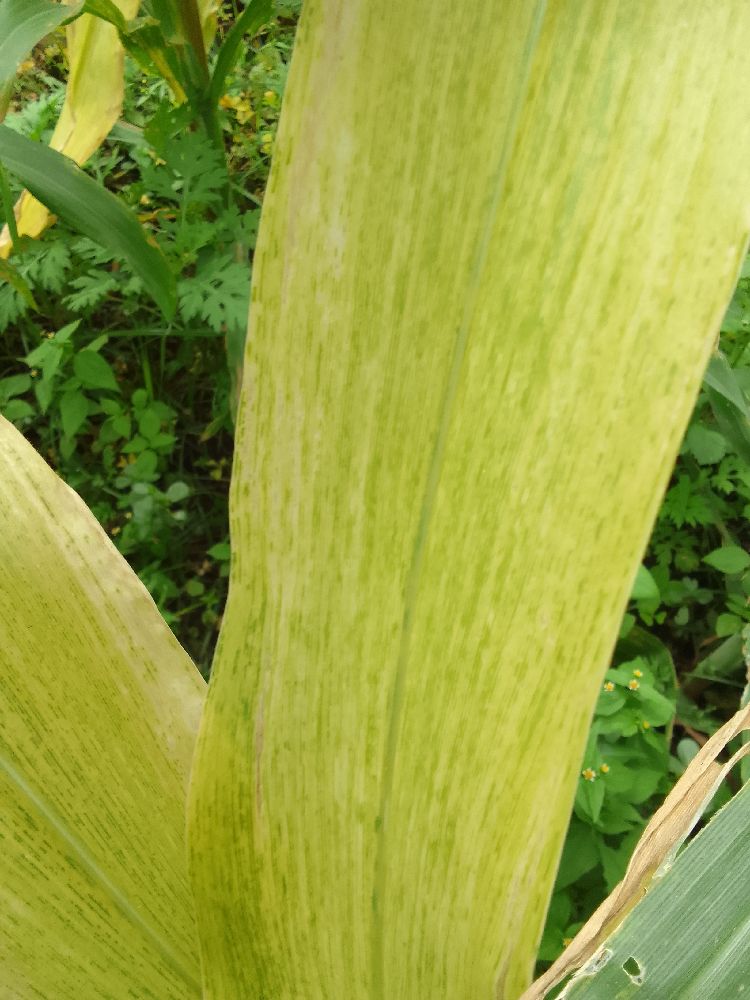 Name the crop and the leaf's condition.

maize, maize lethal necrosis
